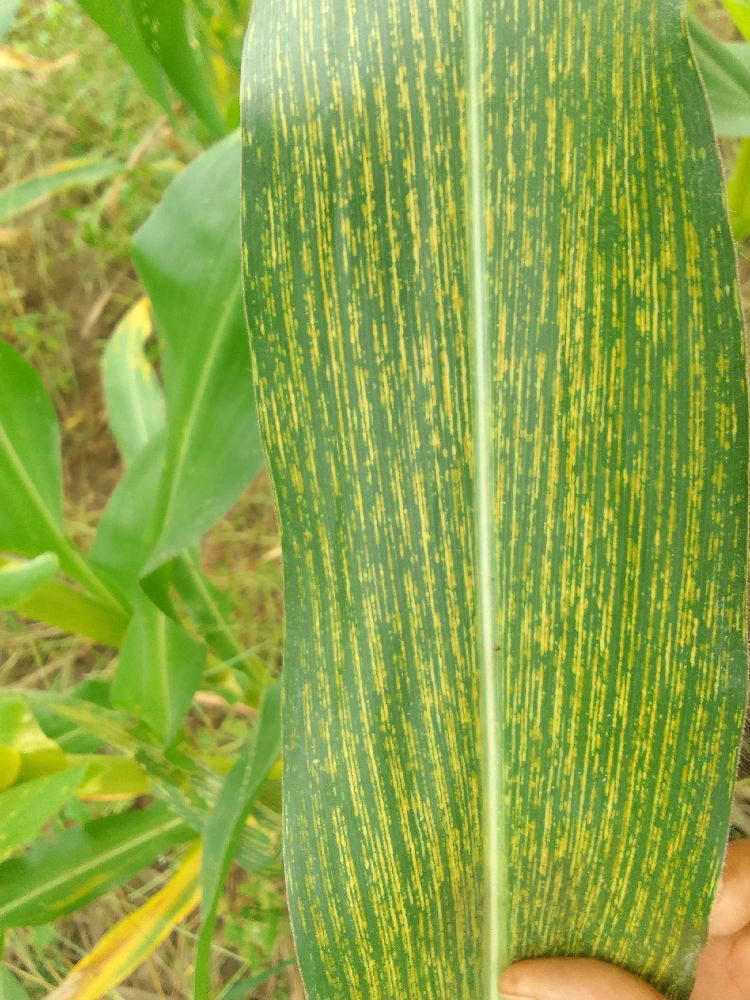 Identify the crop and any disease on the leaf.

maize, maize streak virus
